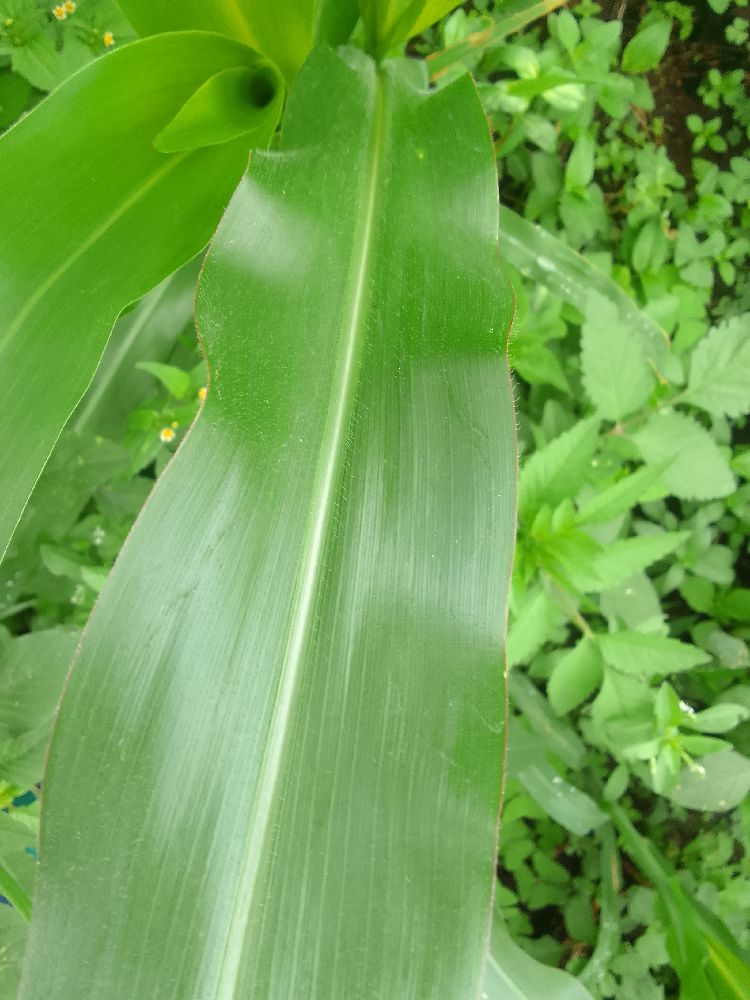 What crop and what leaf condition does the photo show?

maize, healthy
